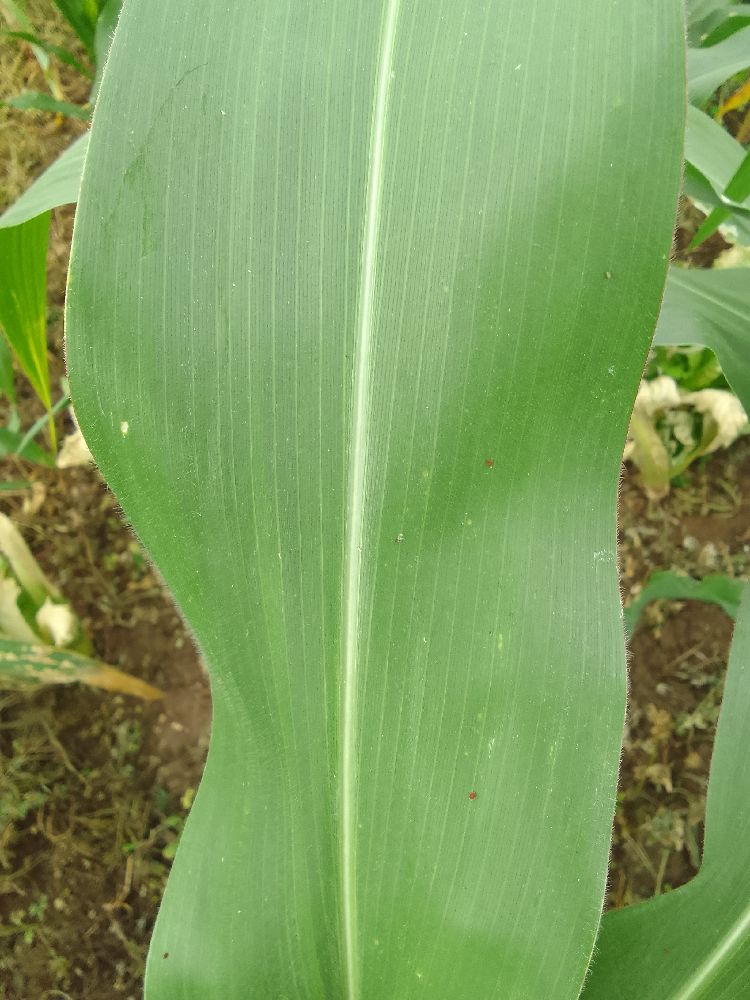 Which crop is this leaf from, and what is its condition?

maize, healthy
